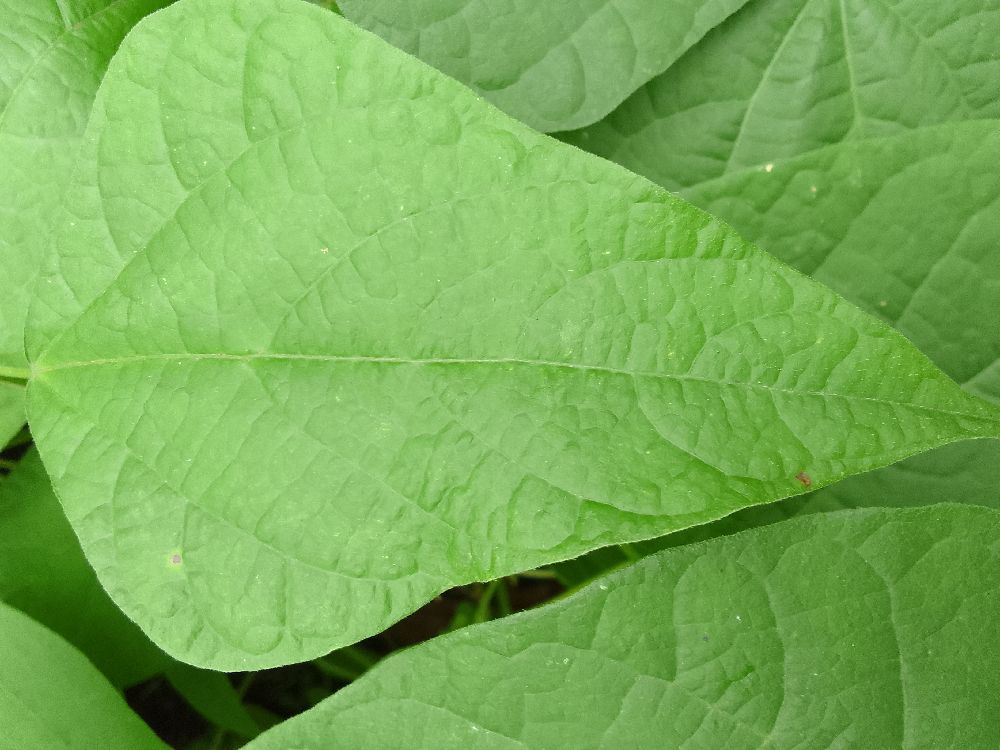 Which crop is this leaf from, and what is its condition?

common bean, healthy
